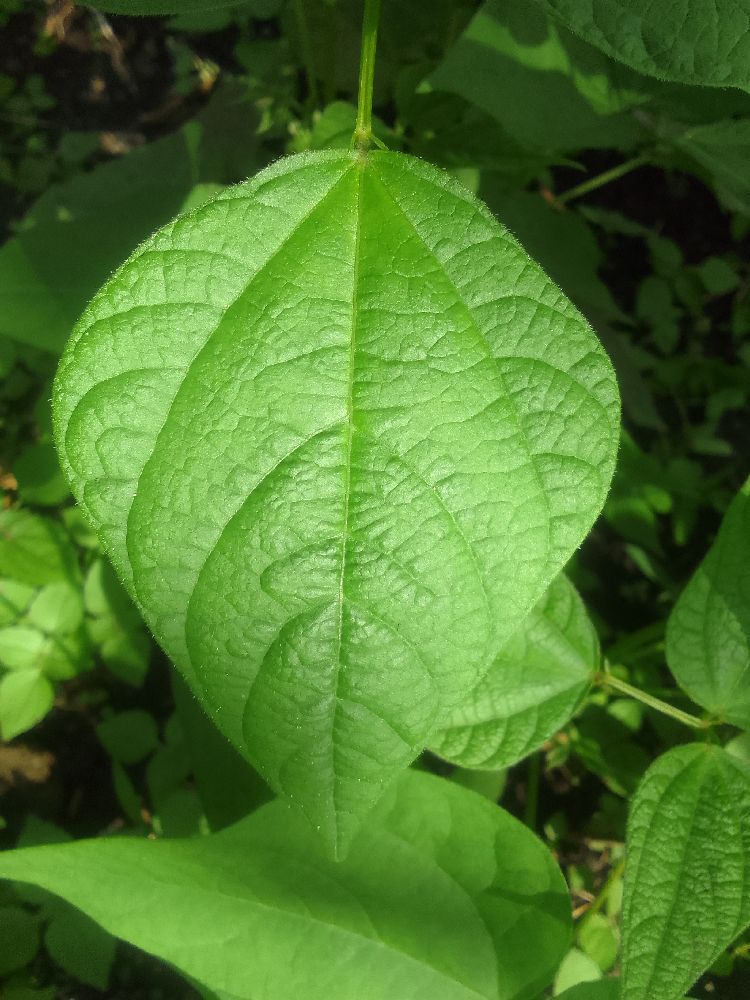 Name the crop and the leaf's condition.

common bean, healthy
